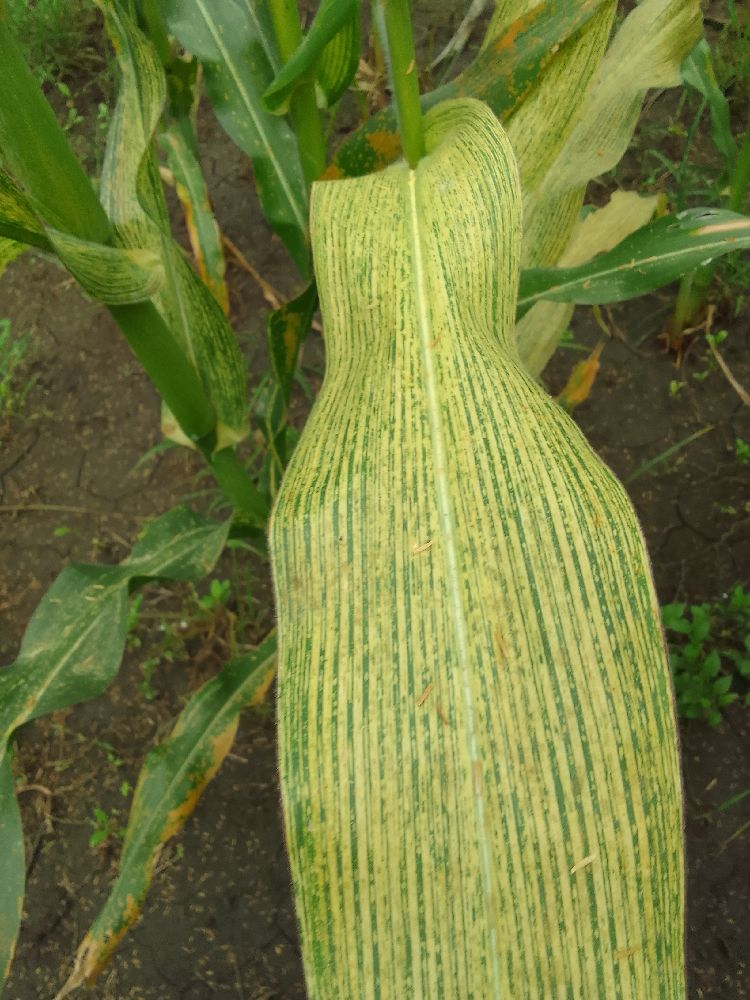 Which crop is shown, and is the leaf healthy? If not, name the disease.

maize, maize streak virus
